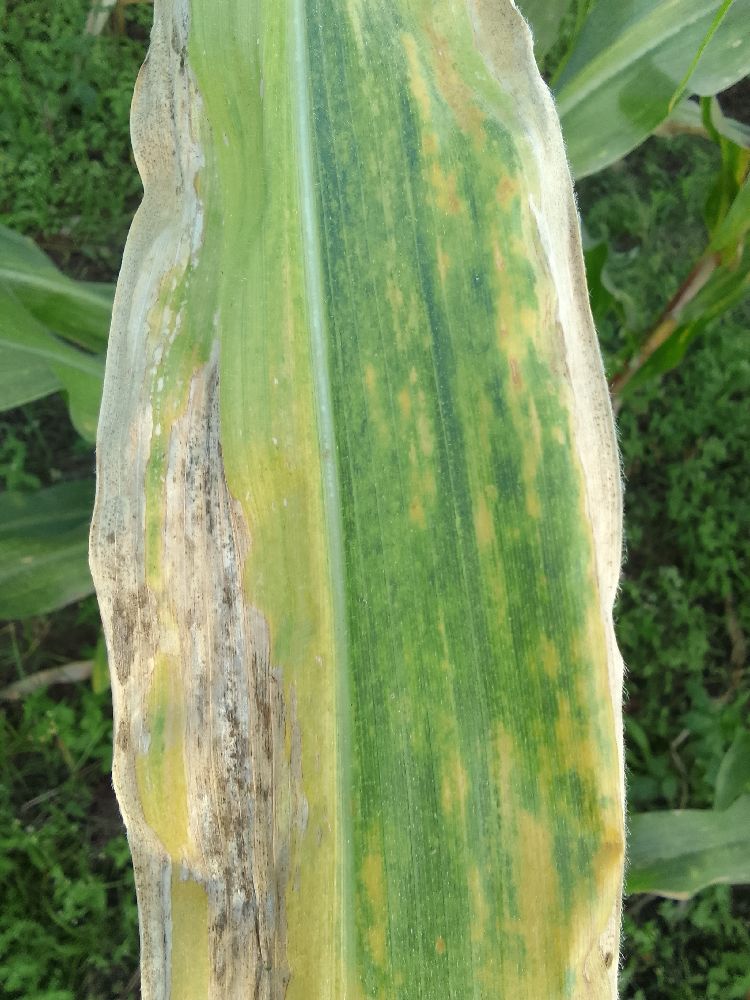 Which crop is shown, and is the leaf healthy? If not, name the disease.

maize, maize lethal necrosis
